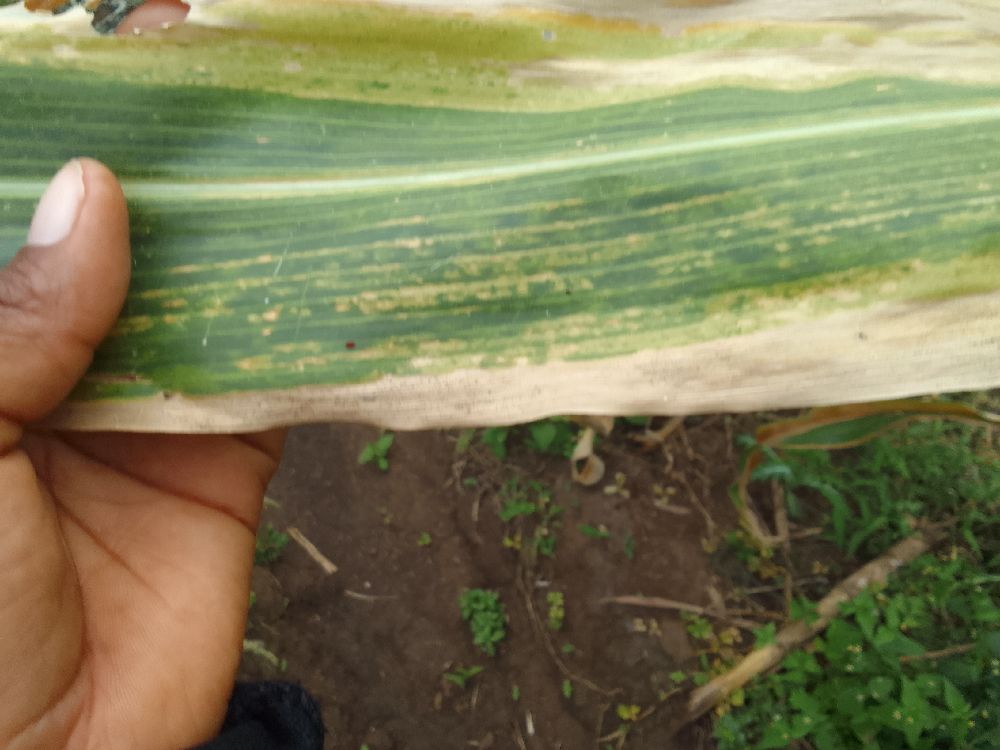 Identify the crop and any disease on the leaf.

maize, maize lethal necrosis
